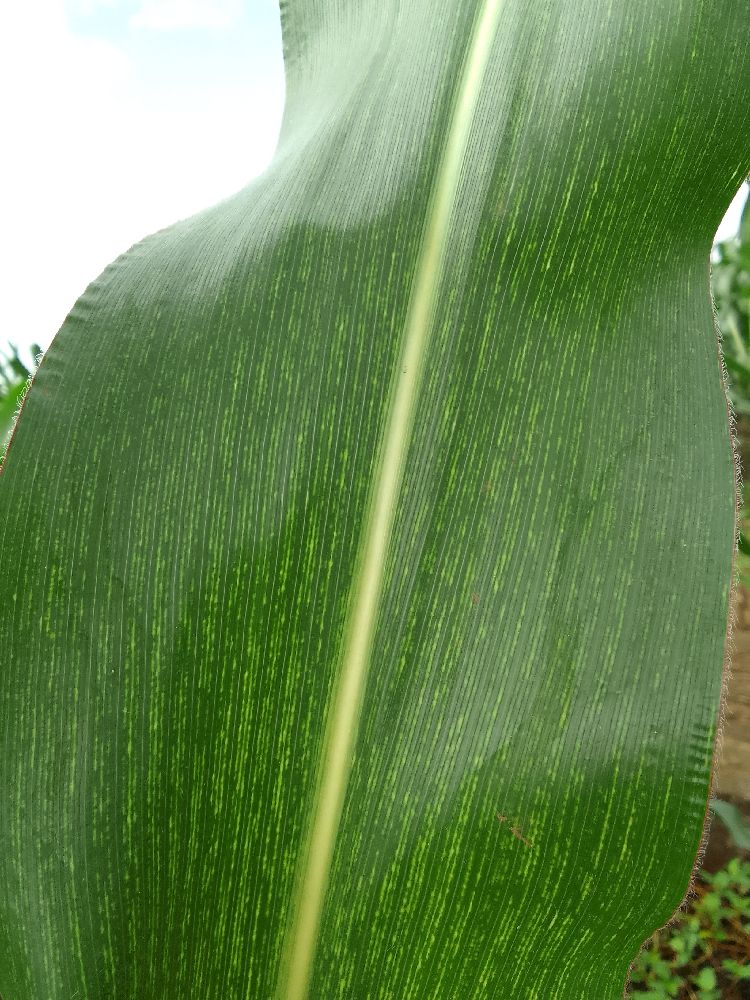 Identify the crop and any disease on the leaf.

maize, maize streak virus
